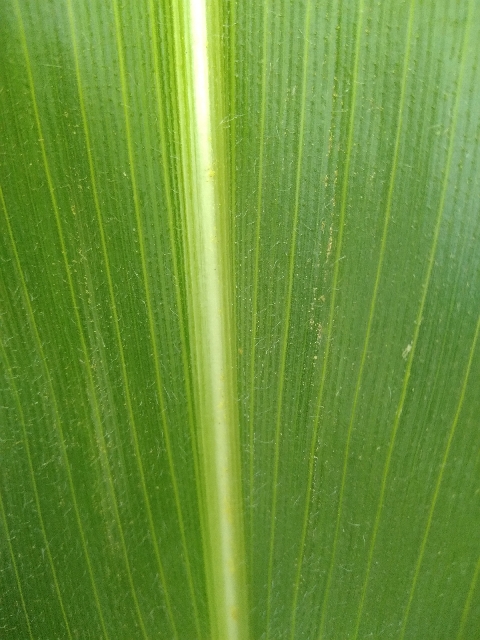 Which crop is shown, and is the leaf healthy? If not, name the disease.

maize, healthy
